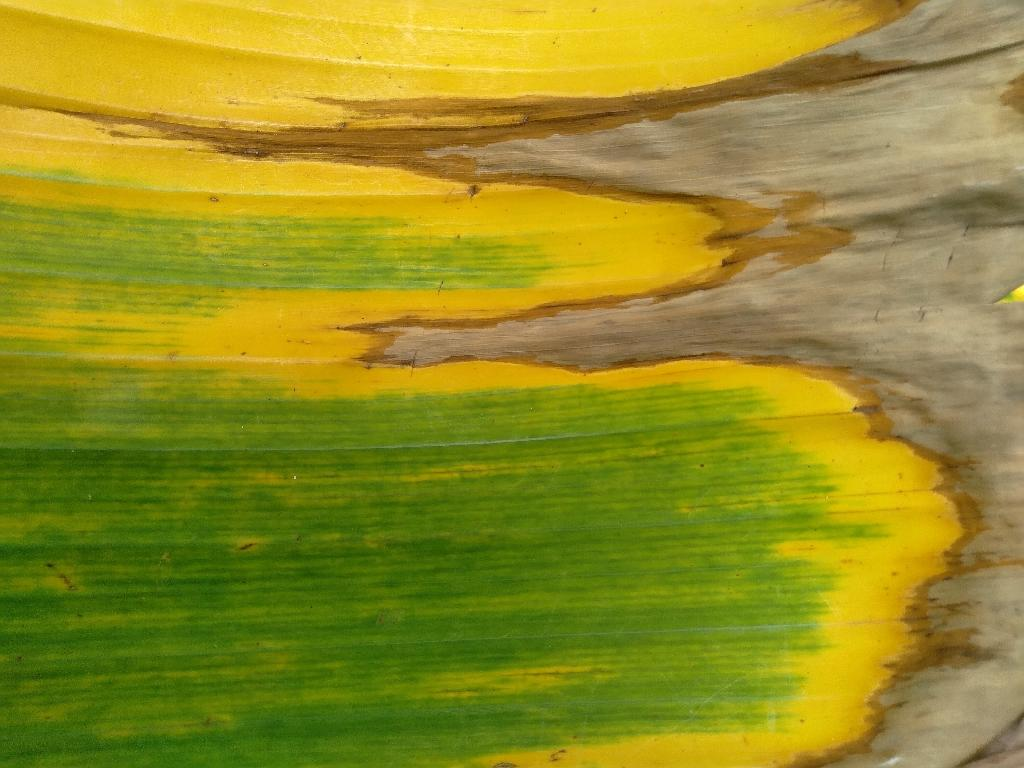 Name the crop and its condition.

banana, fusarium wilt race 1
